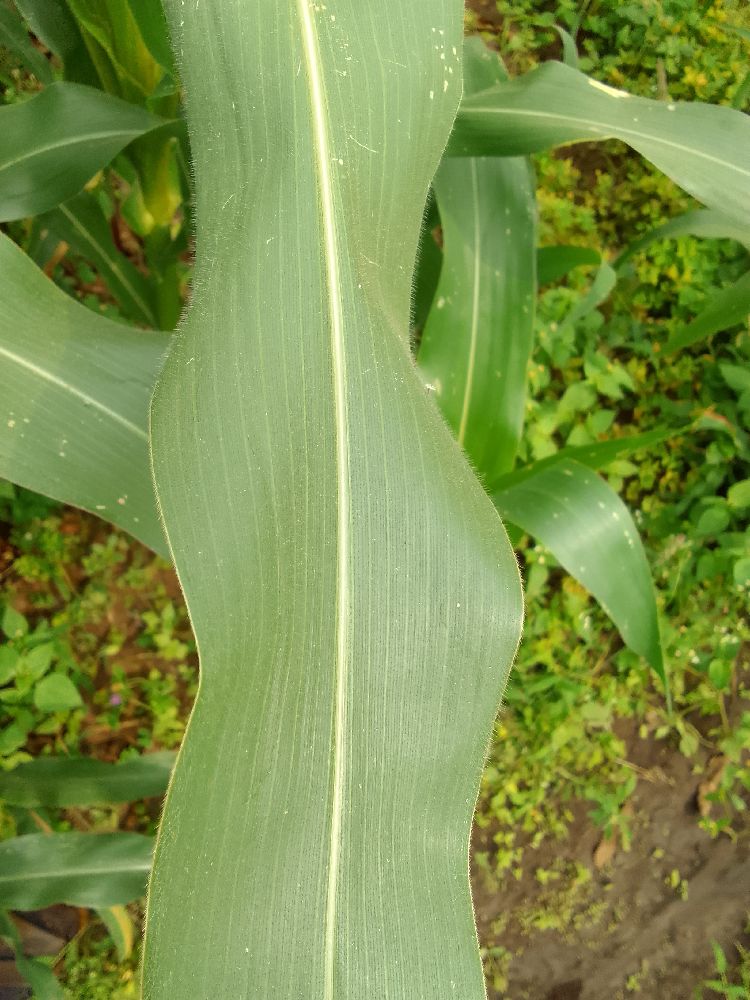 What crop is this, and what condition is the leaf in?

maize, healthy
